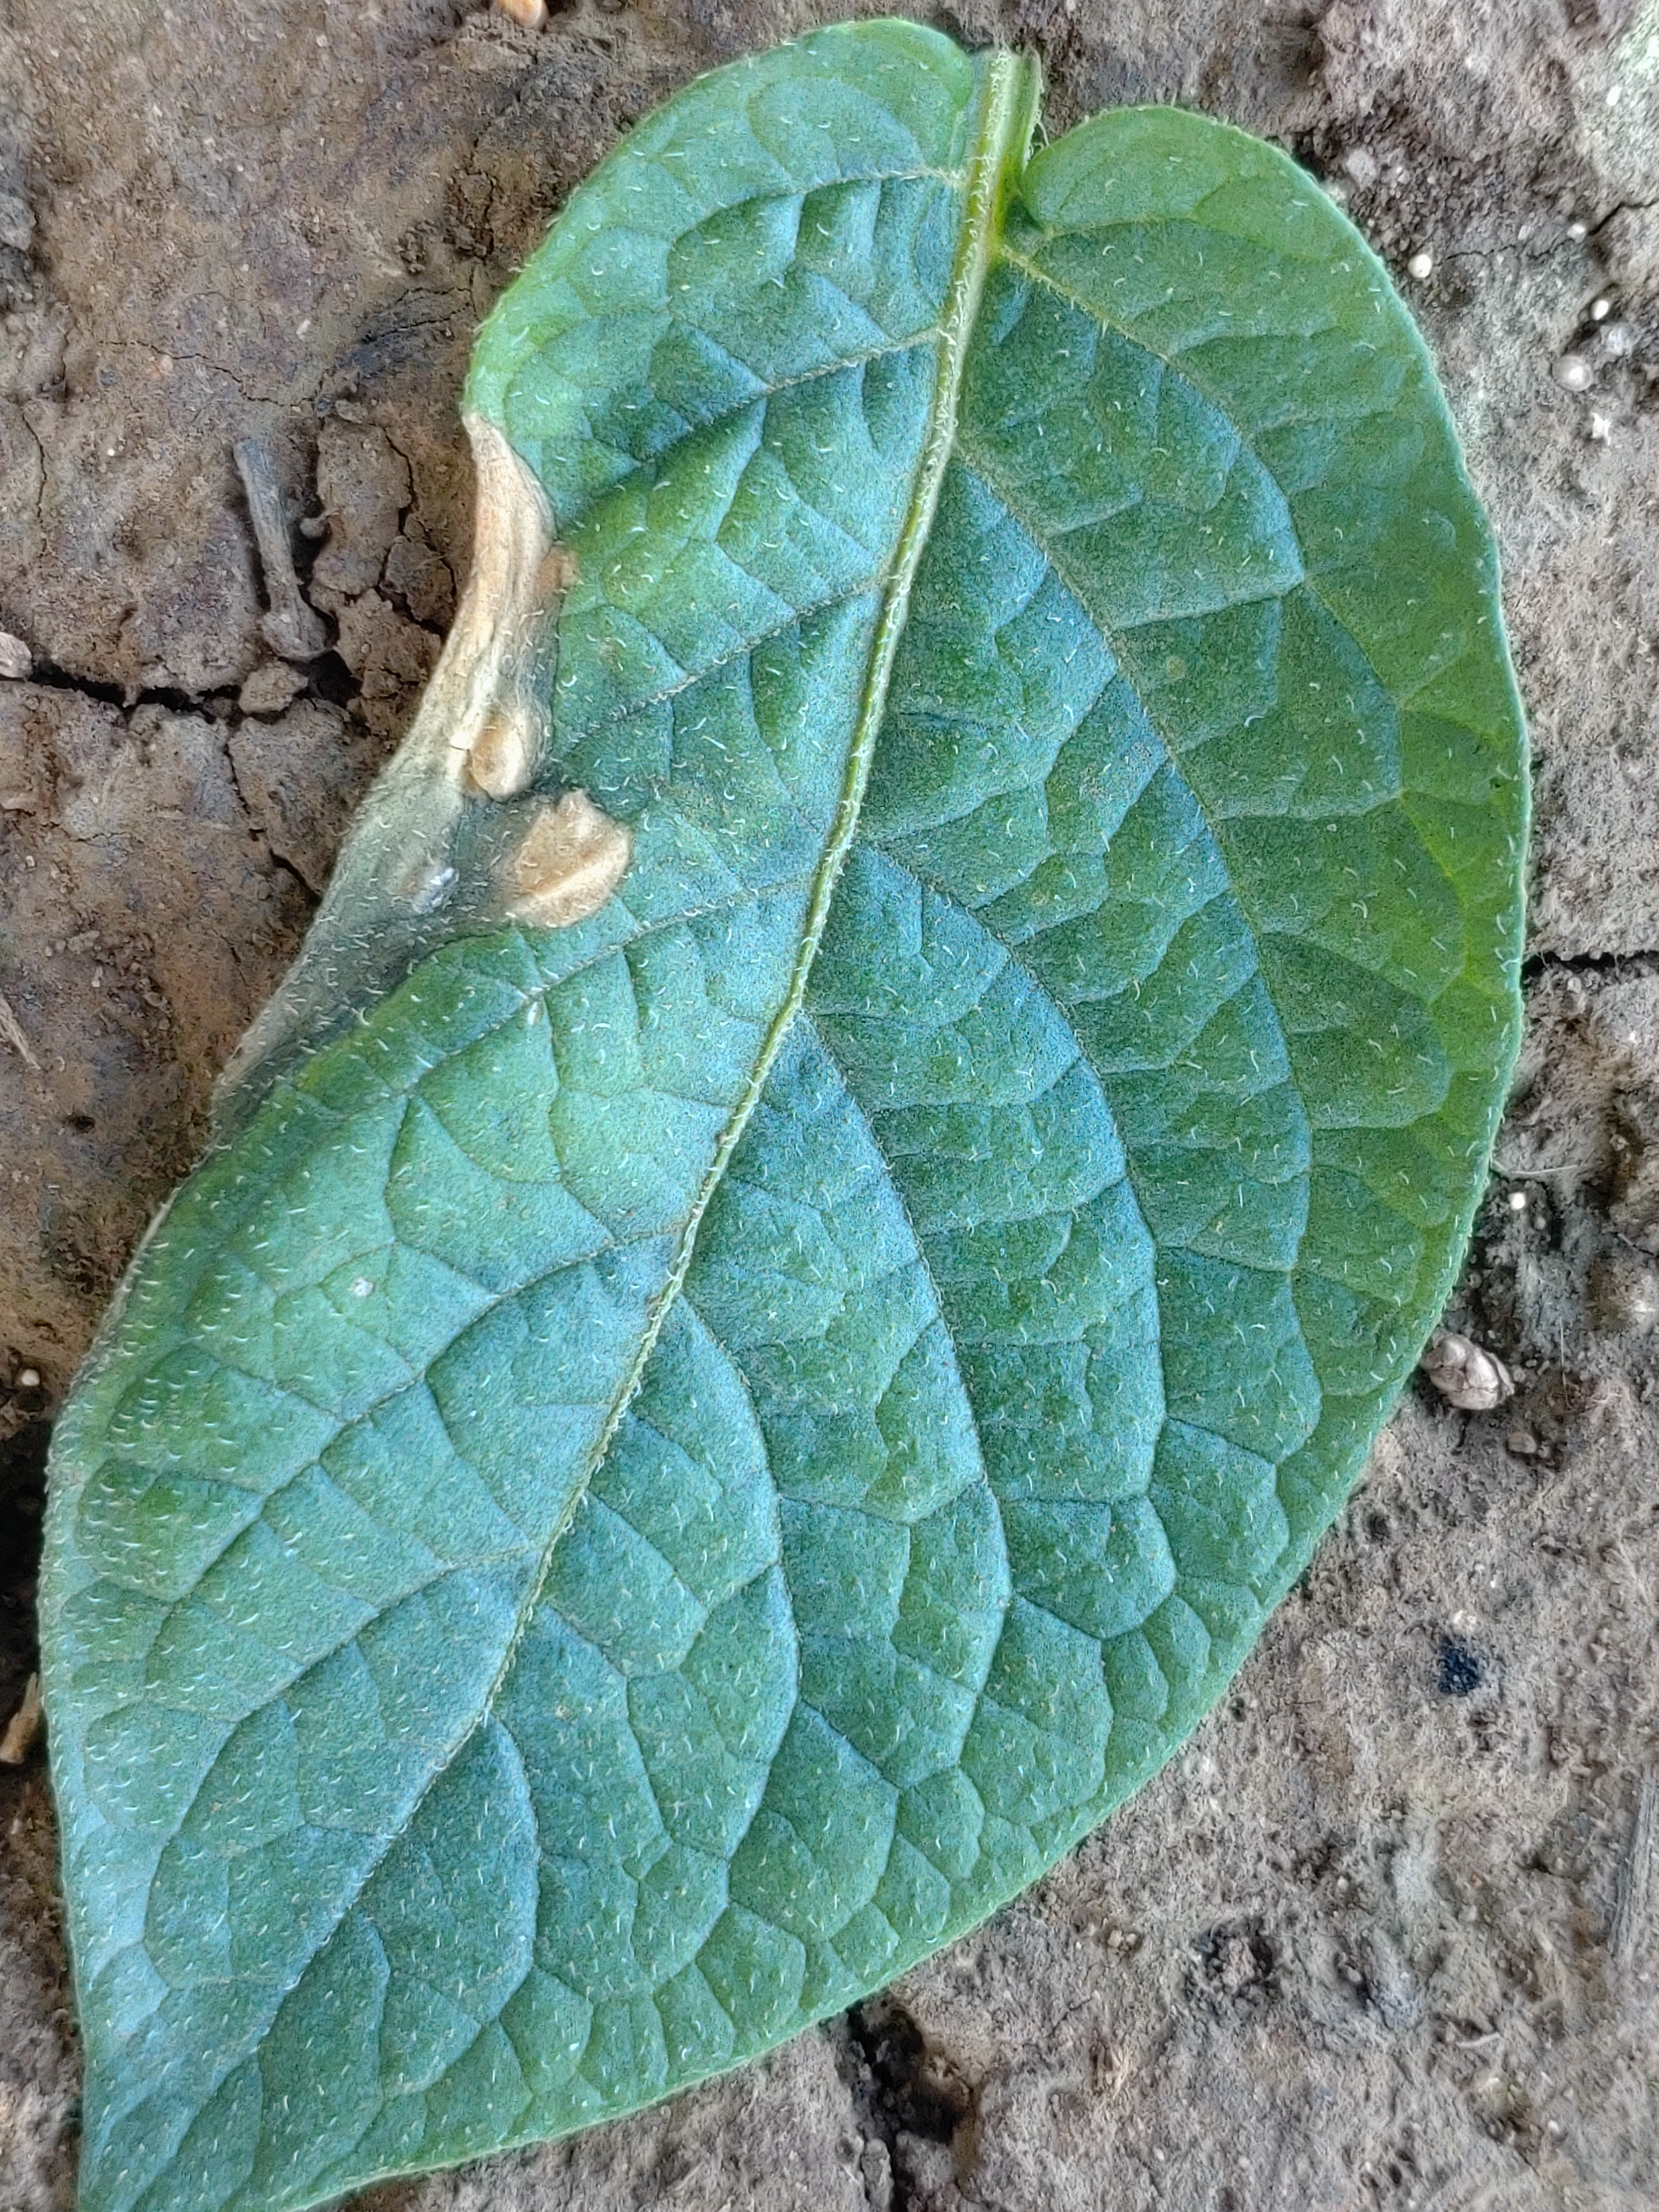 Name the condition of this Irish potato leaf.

early blight
